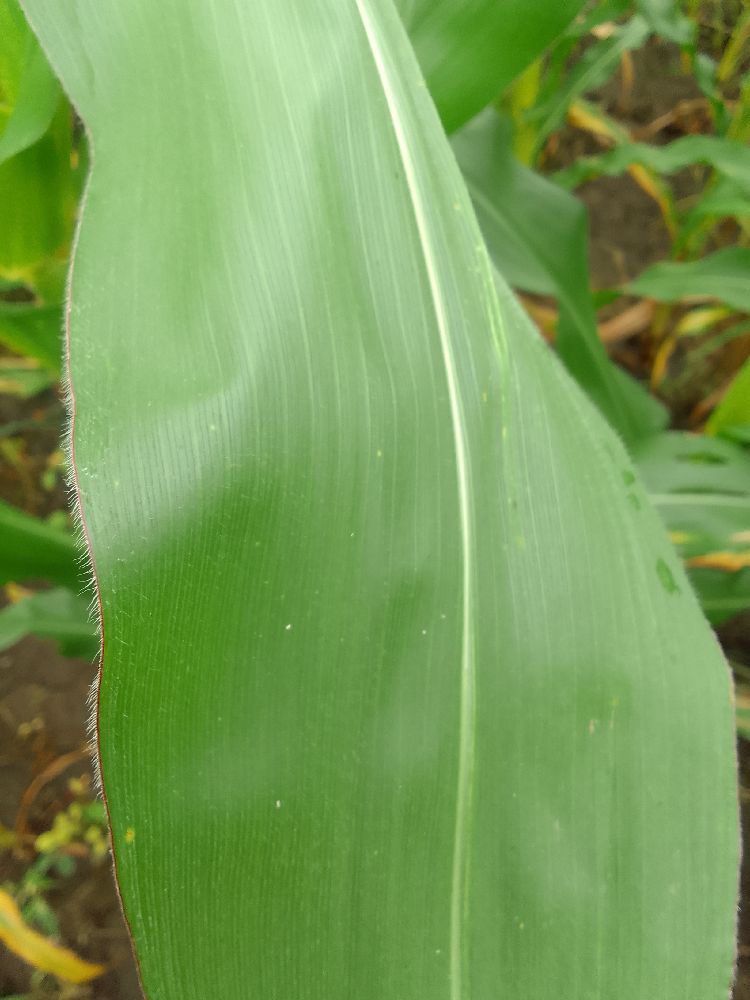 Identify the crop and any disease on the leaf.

maize, healthy
